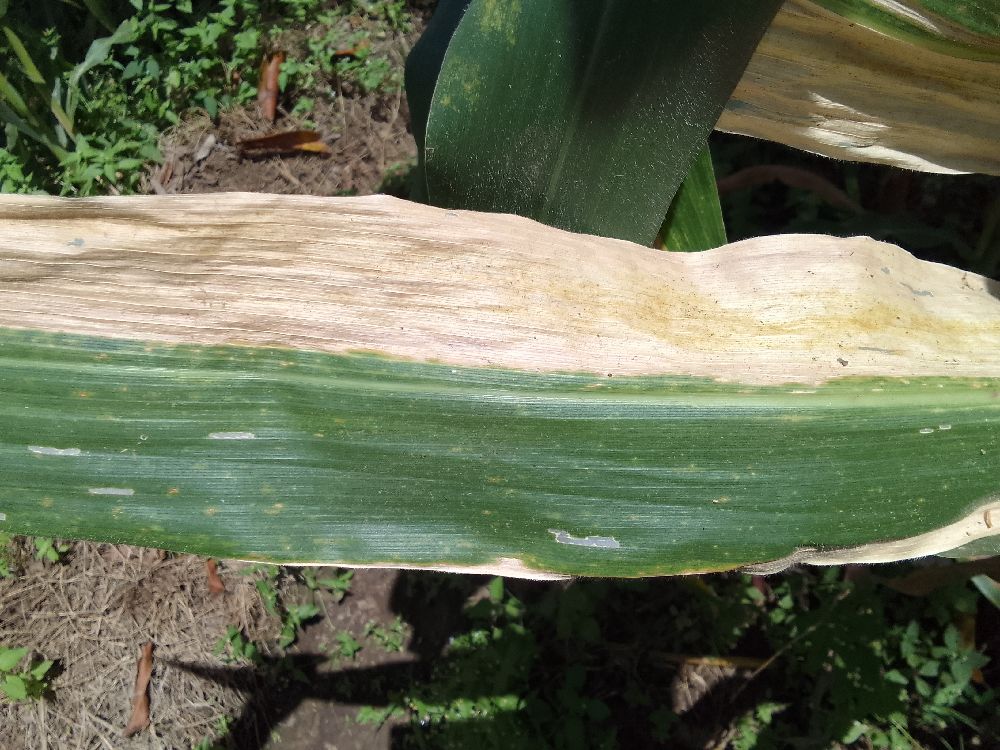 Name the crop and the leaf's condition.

maize, maize lethal necrosis
